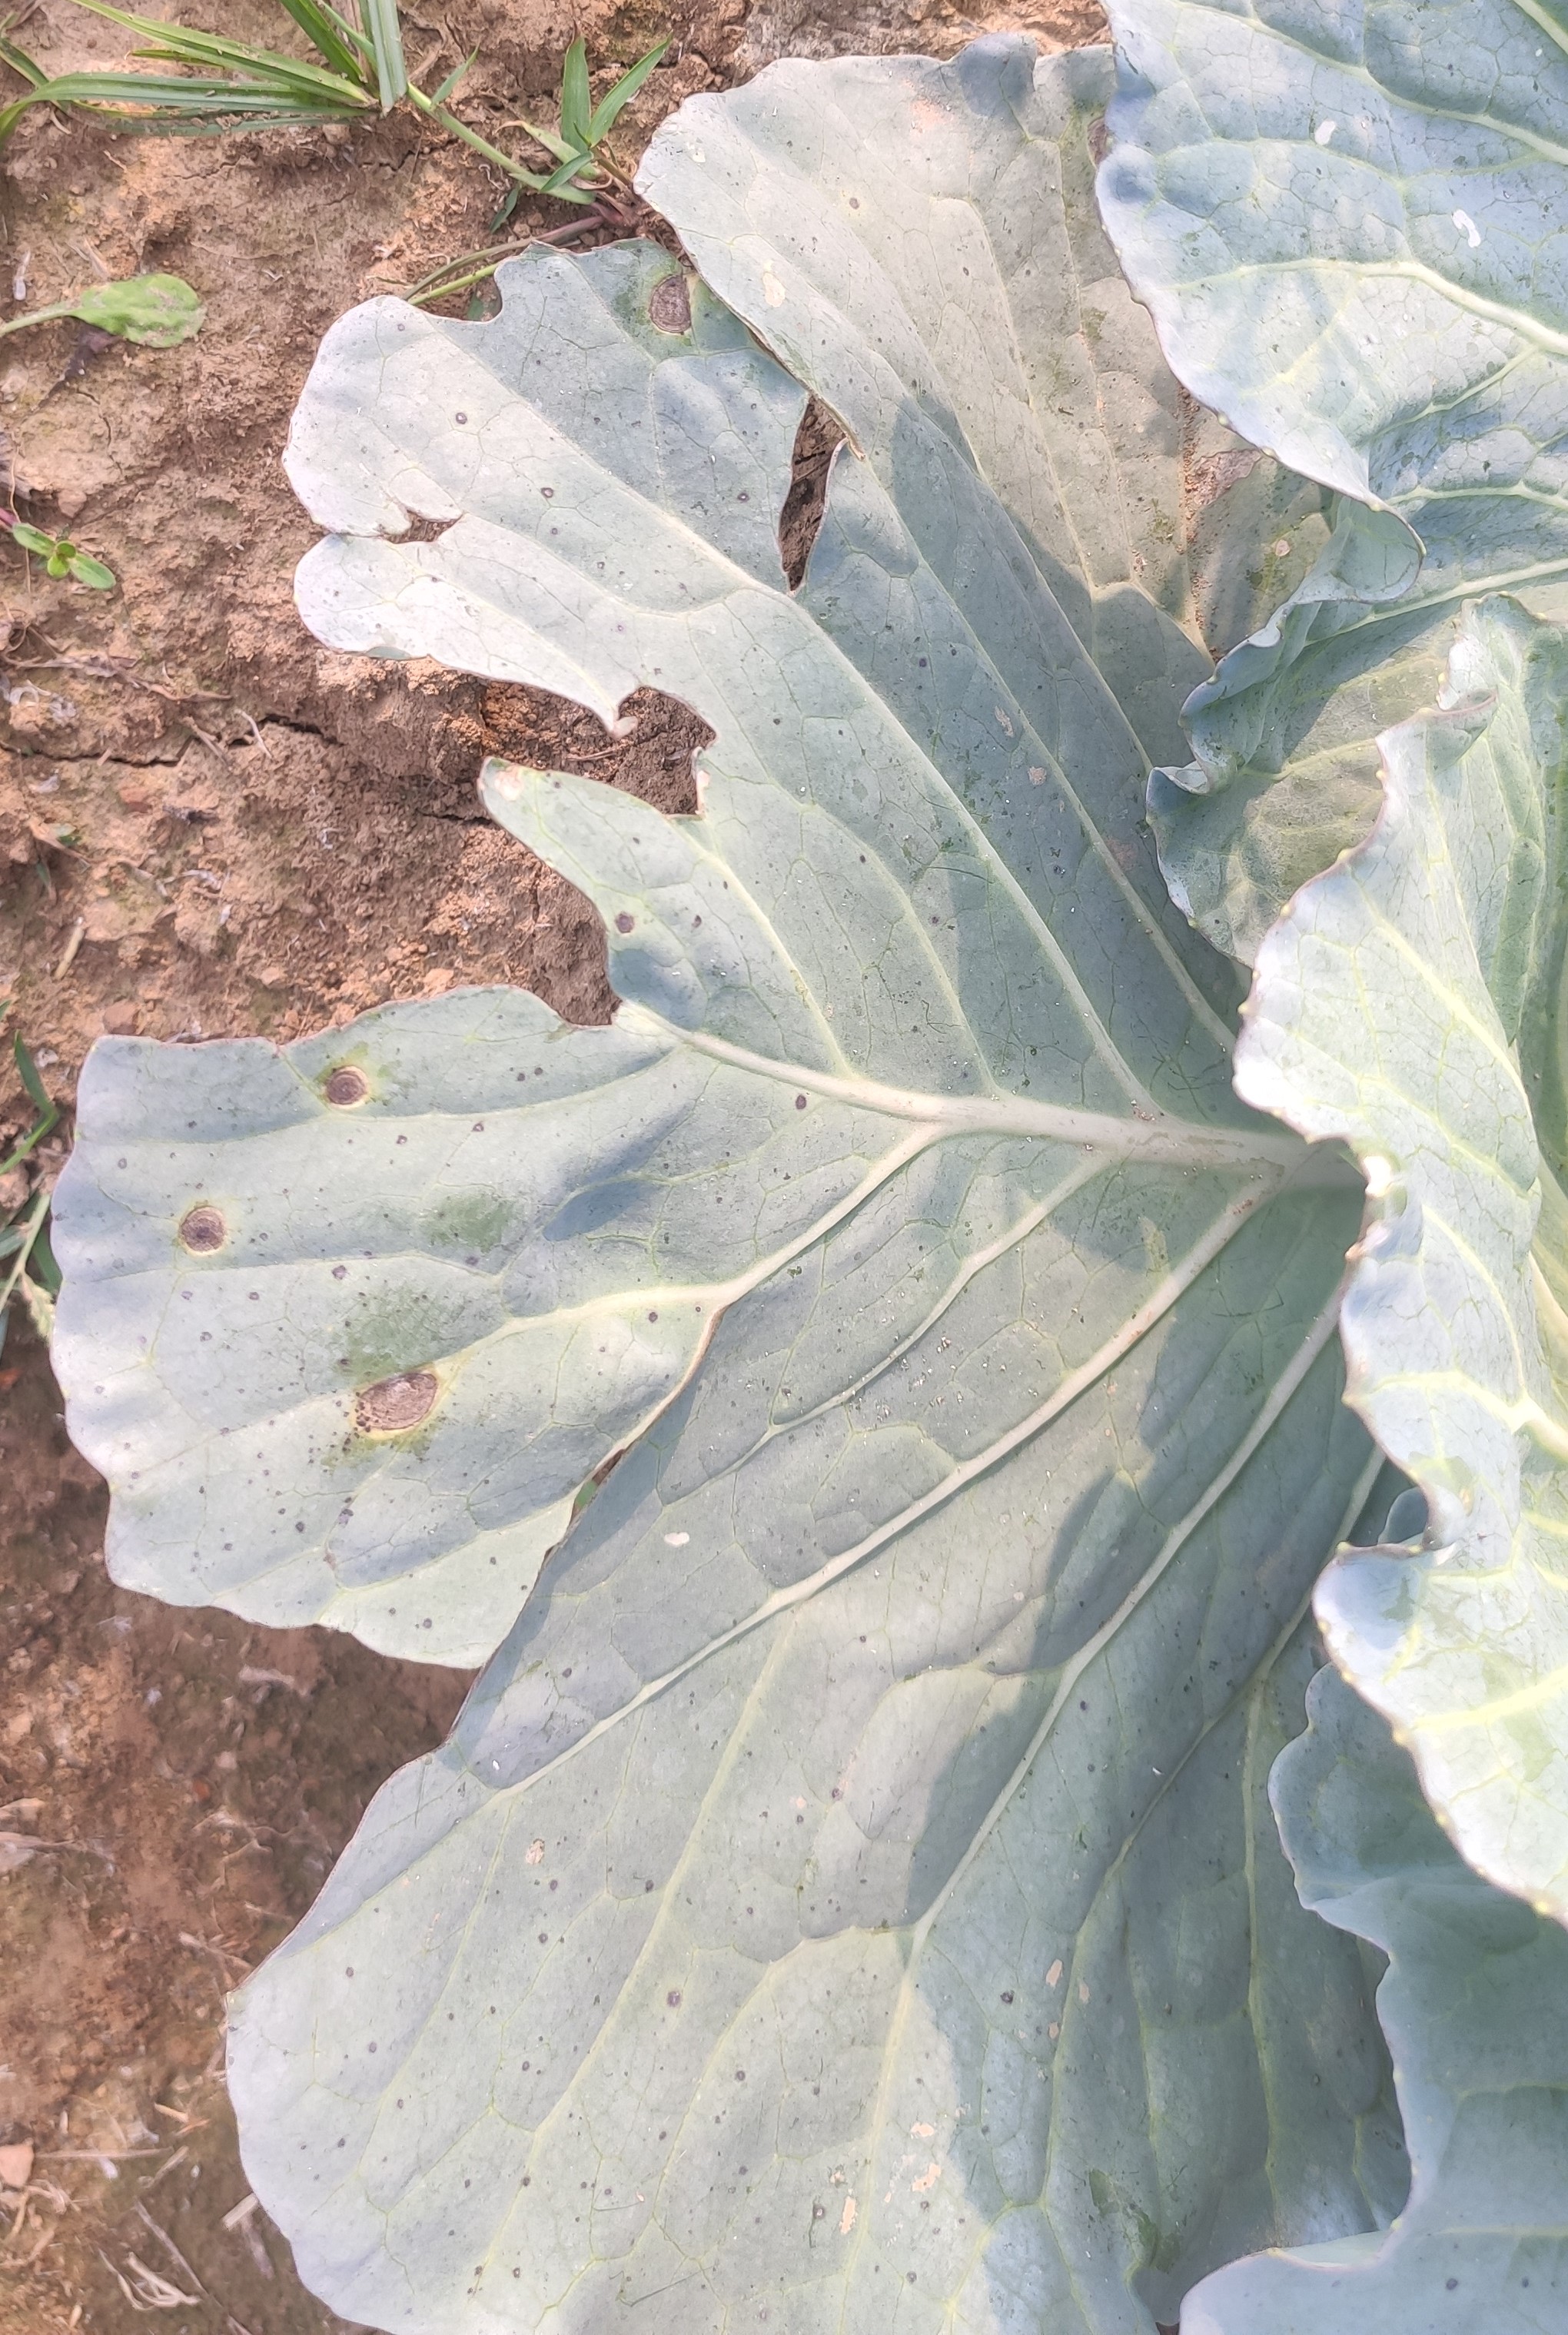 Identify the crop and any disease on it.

cabbage, alternaria
